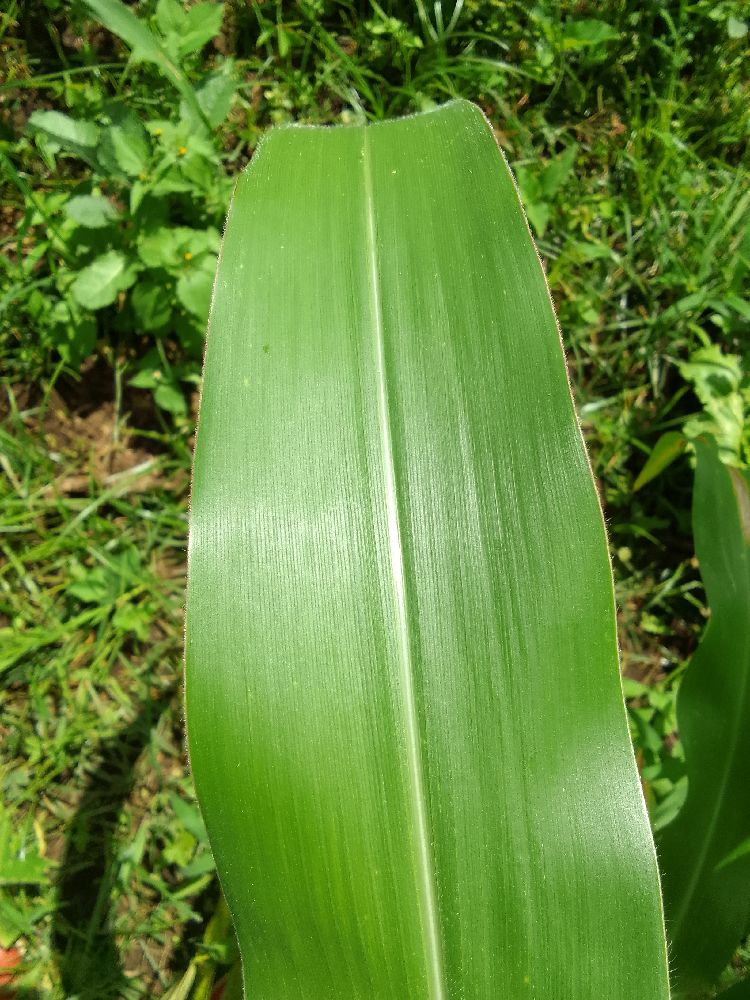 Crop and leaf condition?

maize, healthy
